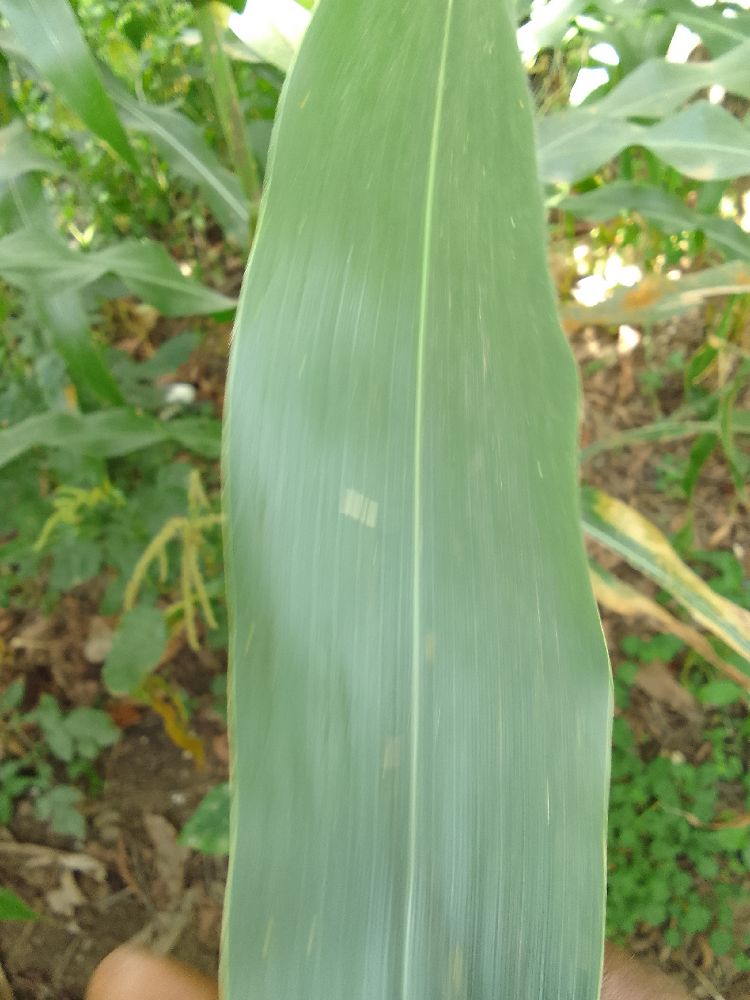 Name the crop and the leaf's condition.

maize, healthy
